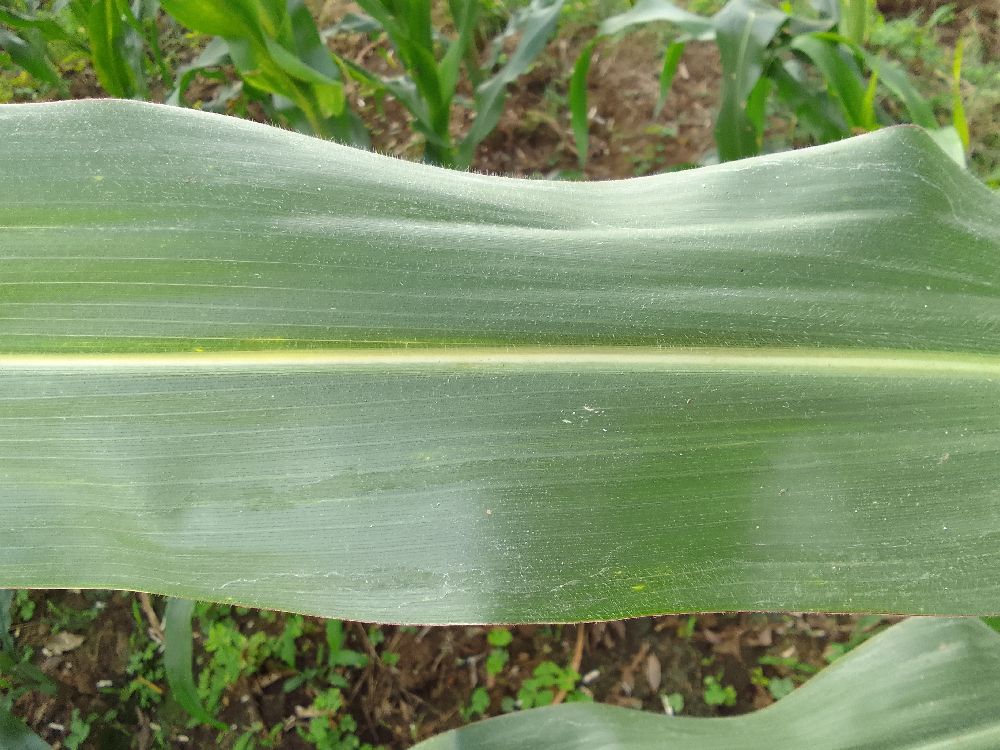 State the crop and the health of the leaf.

maize, healthy
